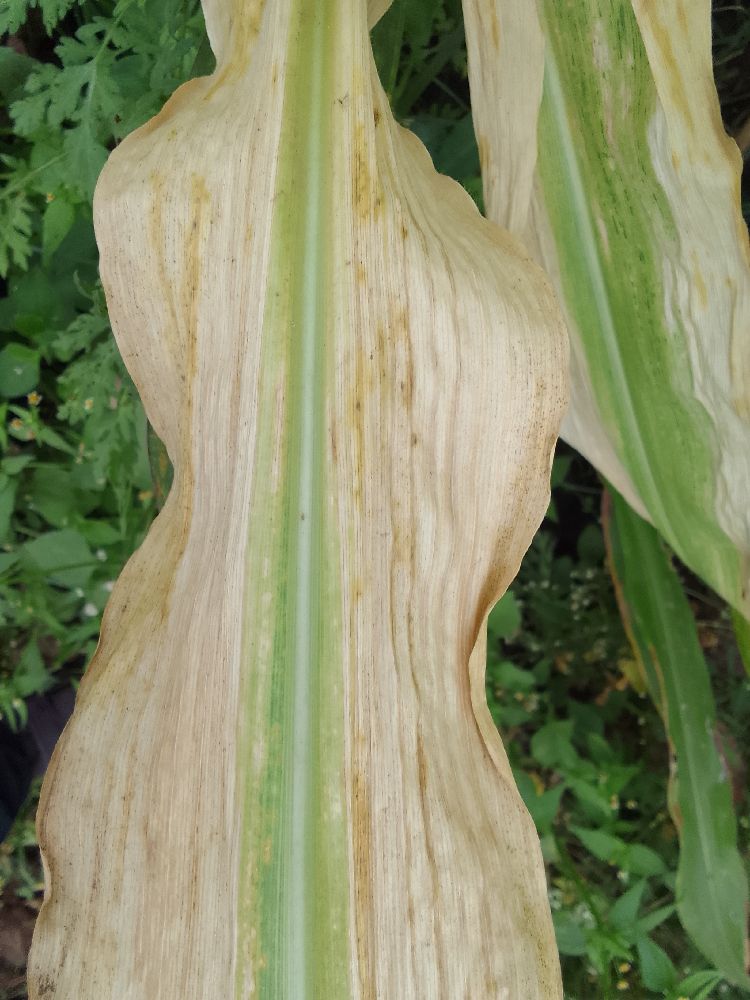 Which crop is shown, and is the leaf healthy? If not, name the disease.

maize, maize lethal necrosis
